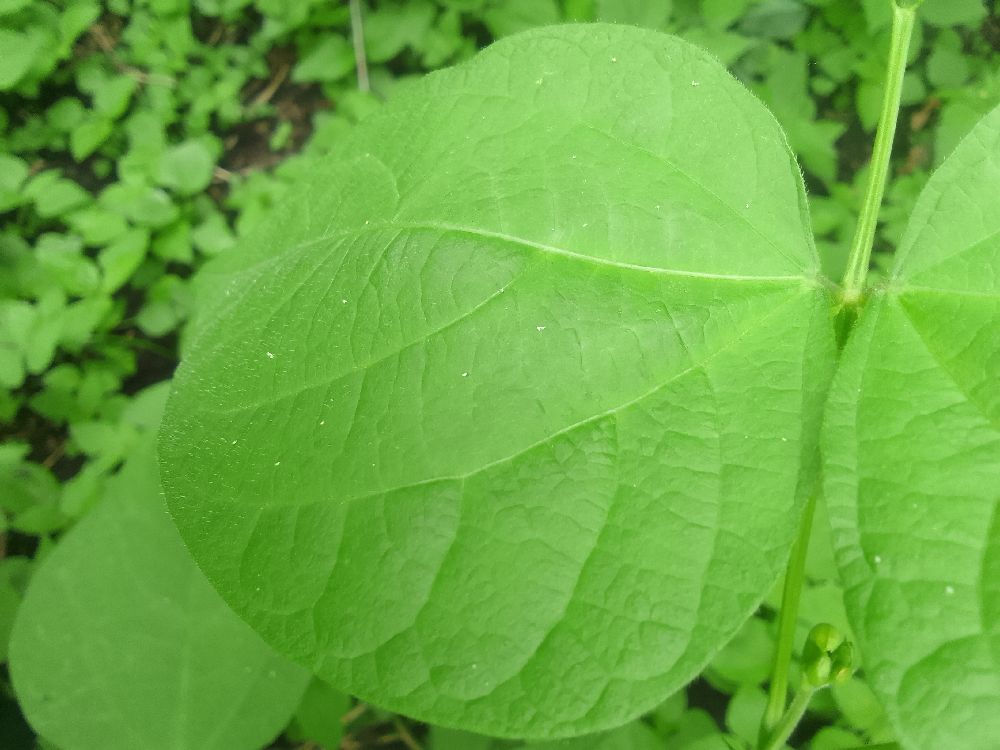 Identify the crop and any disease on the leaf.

common bean, healthy
